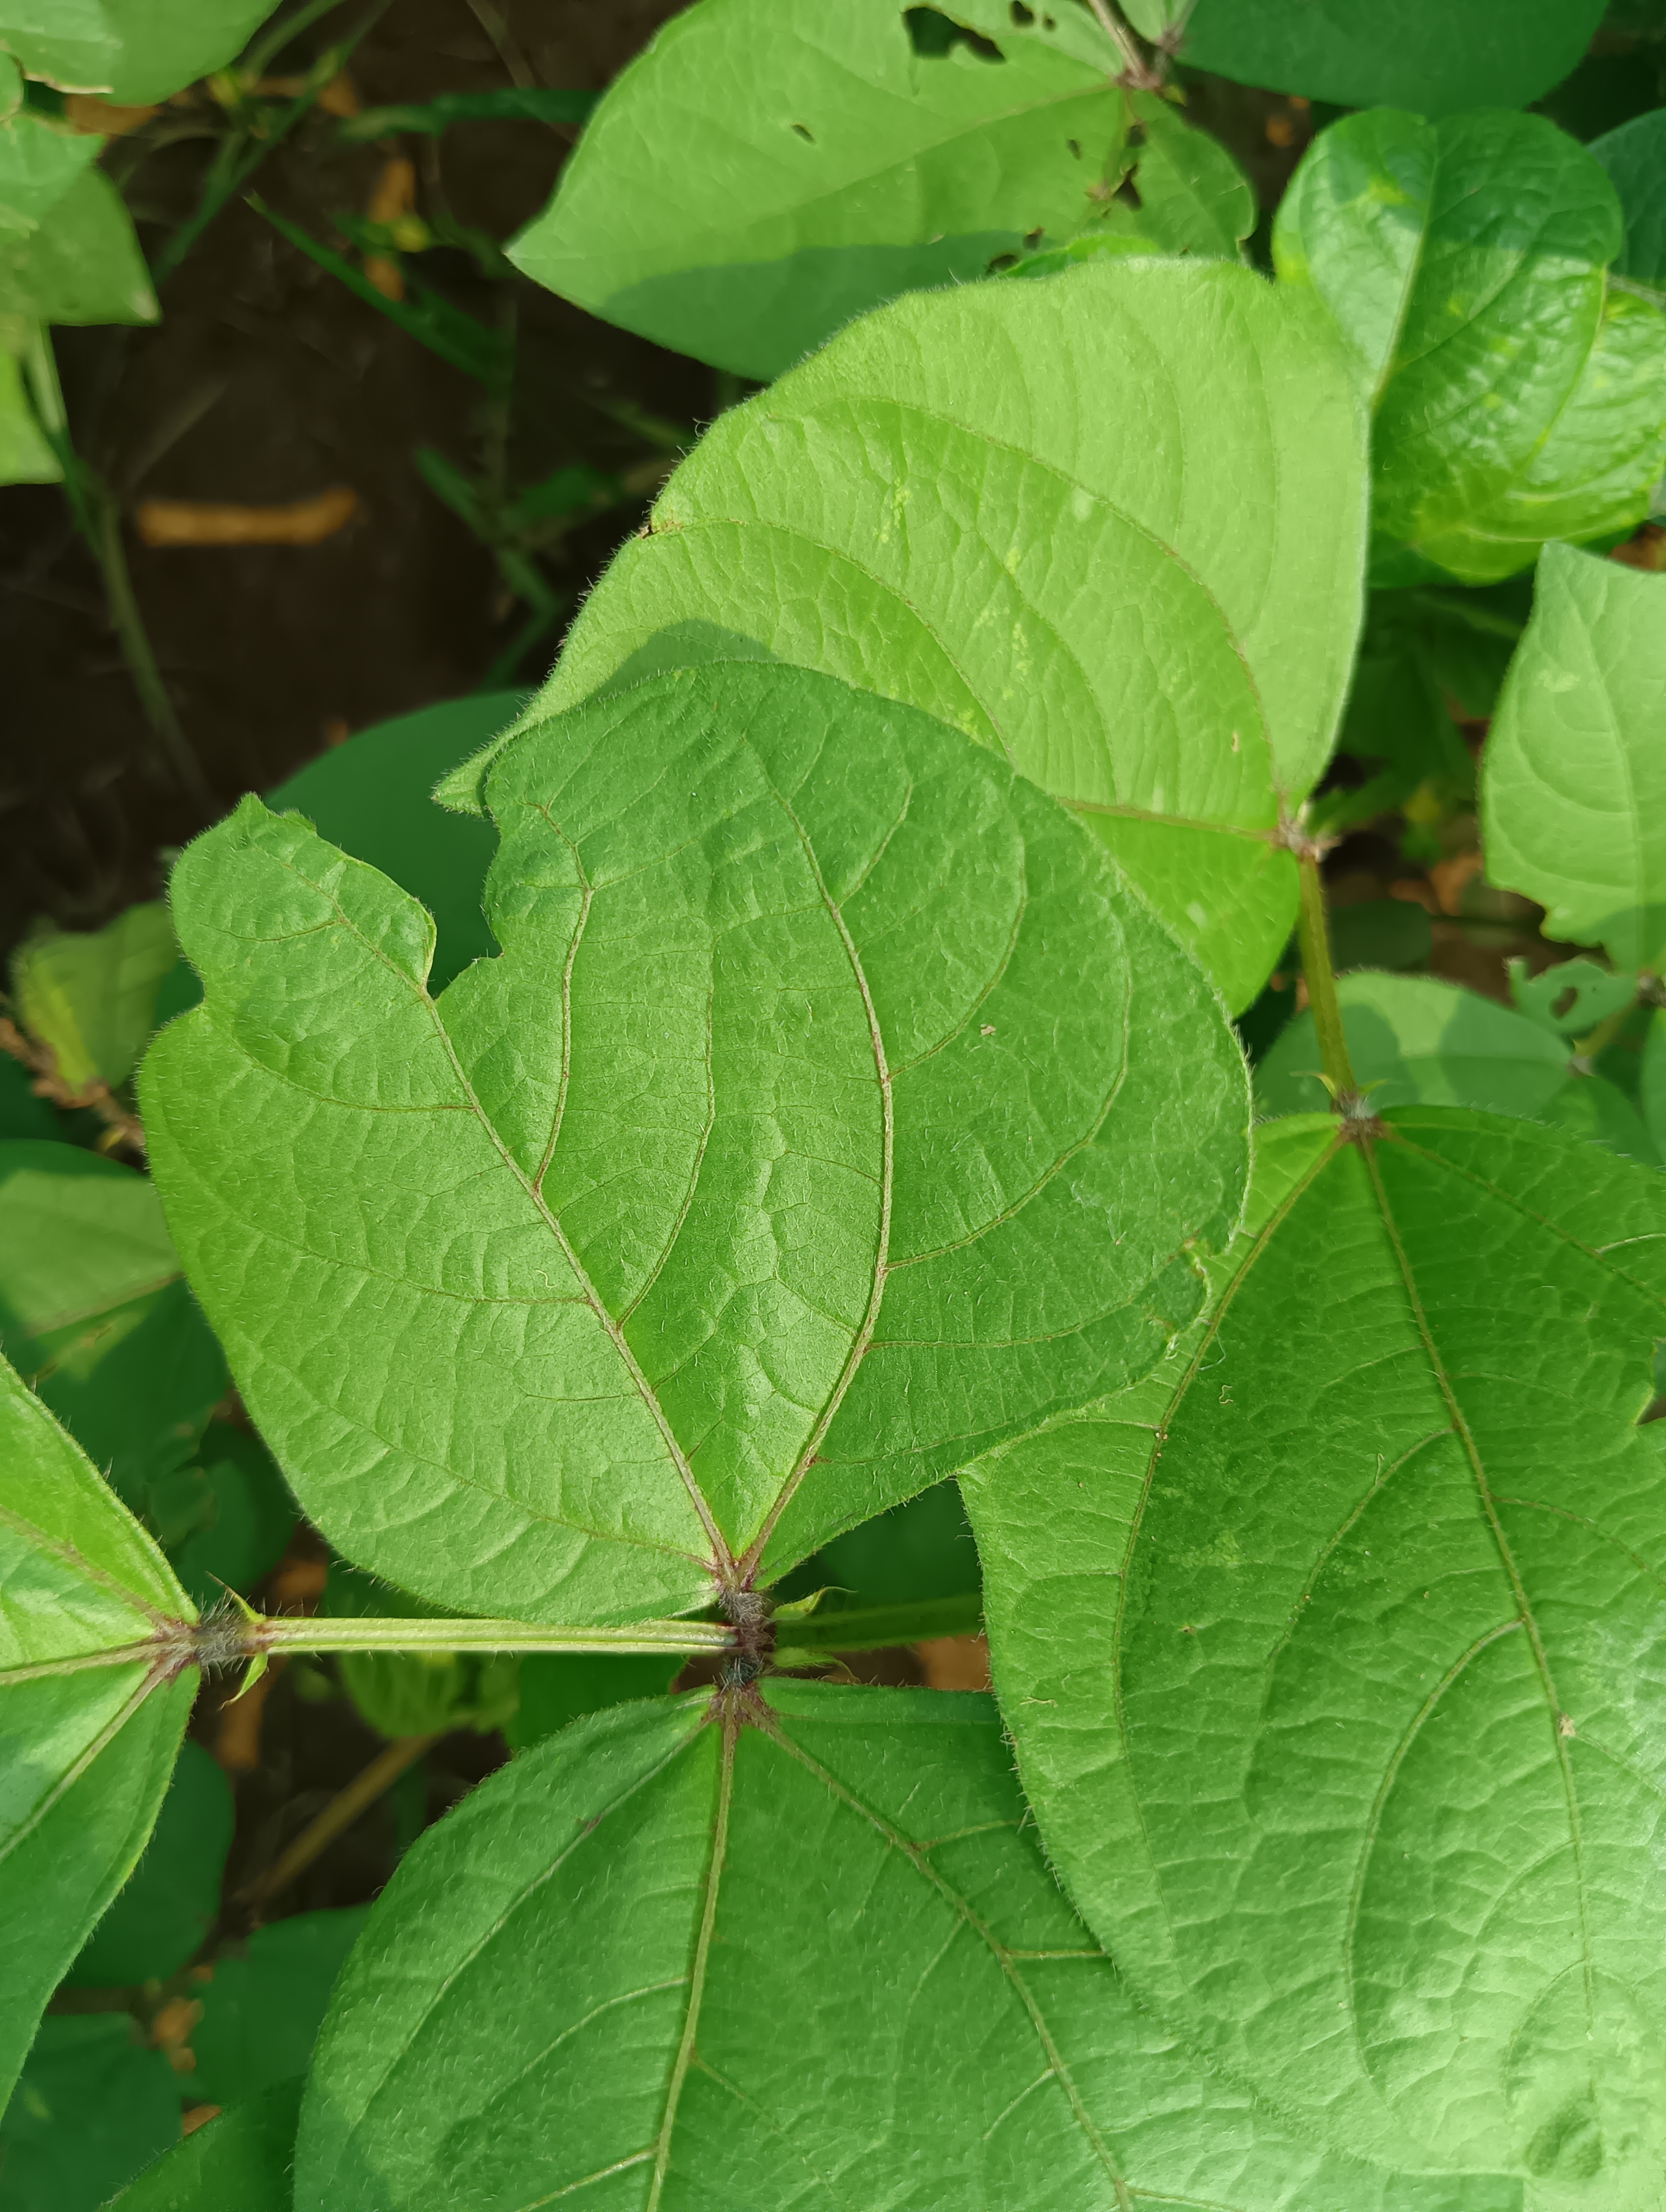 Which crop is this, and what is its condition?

mungbean, healthy
